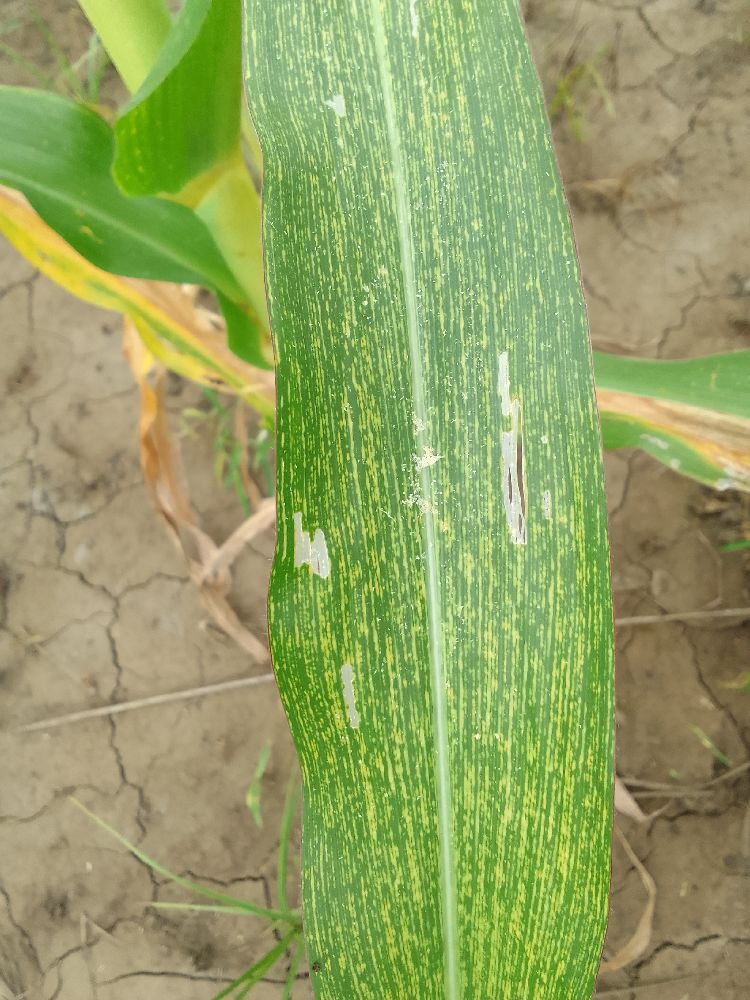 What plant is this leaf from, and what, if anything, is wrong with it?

maize, maize streak virus
